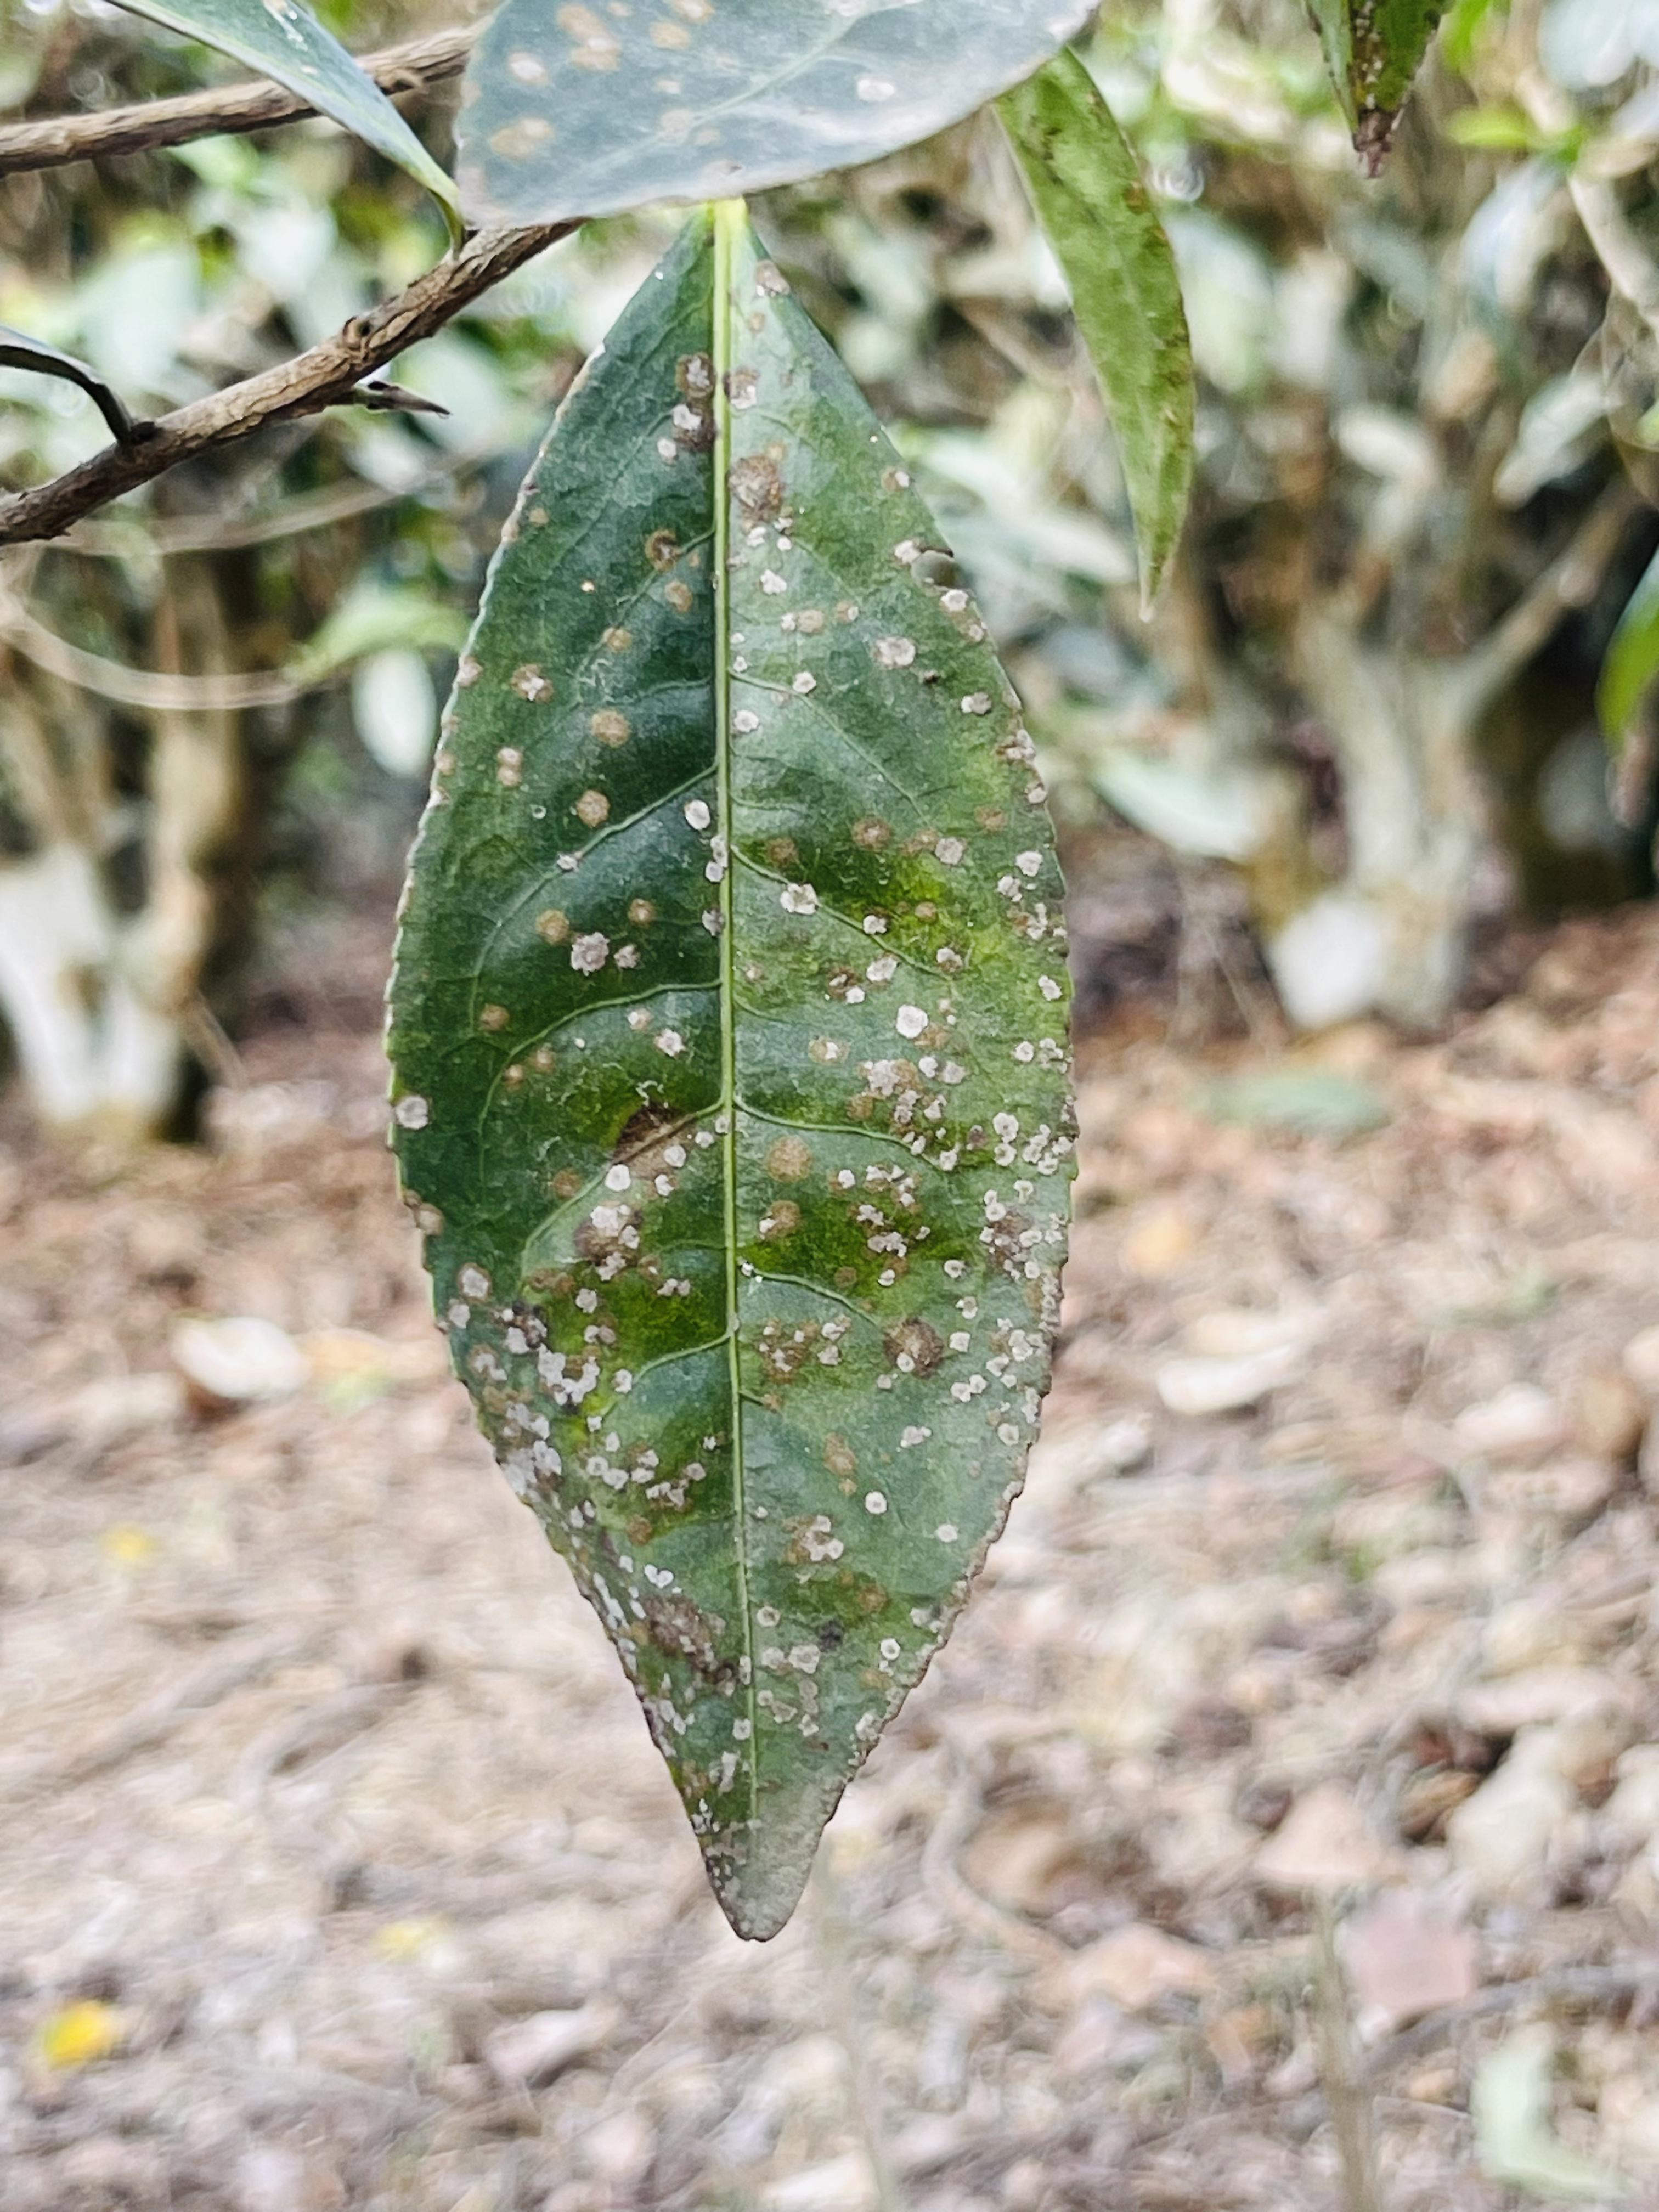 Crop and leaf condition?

tea, red rust
